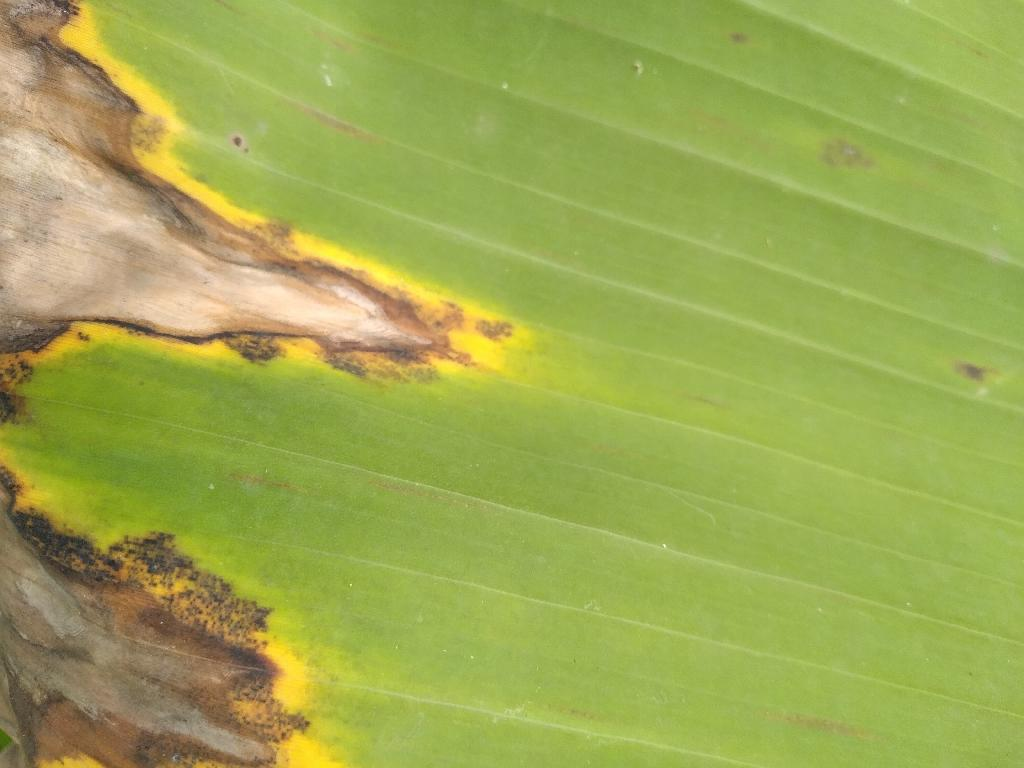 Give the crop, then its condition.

banana, black sigatoka
